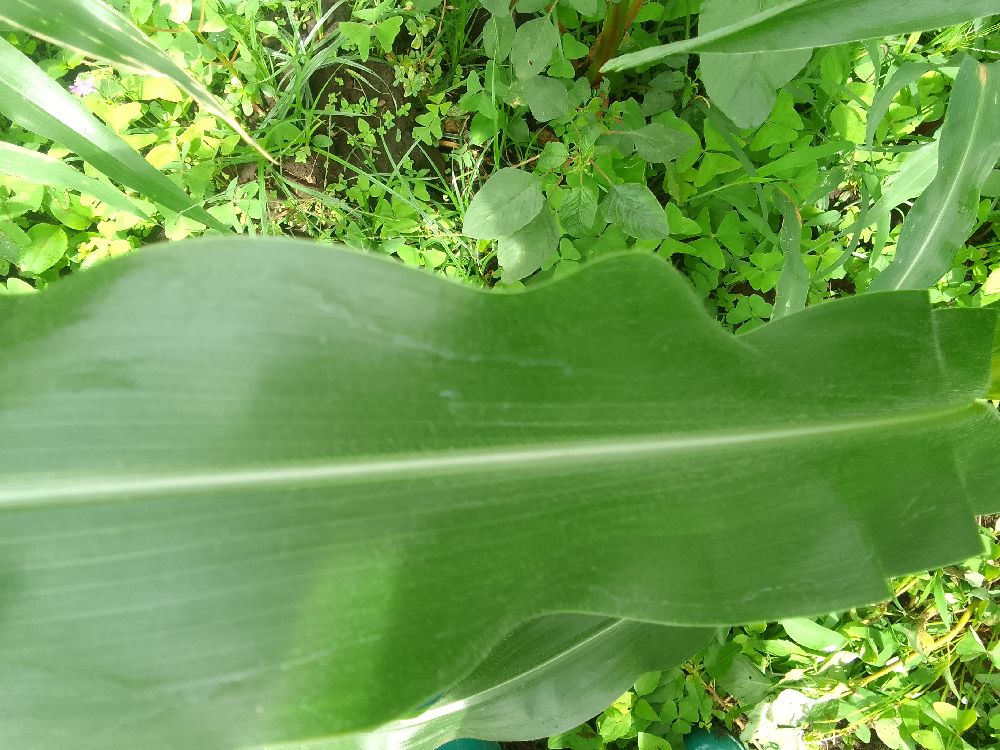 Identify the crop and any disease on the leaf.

maize, healthy
